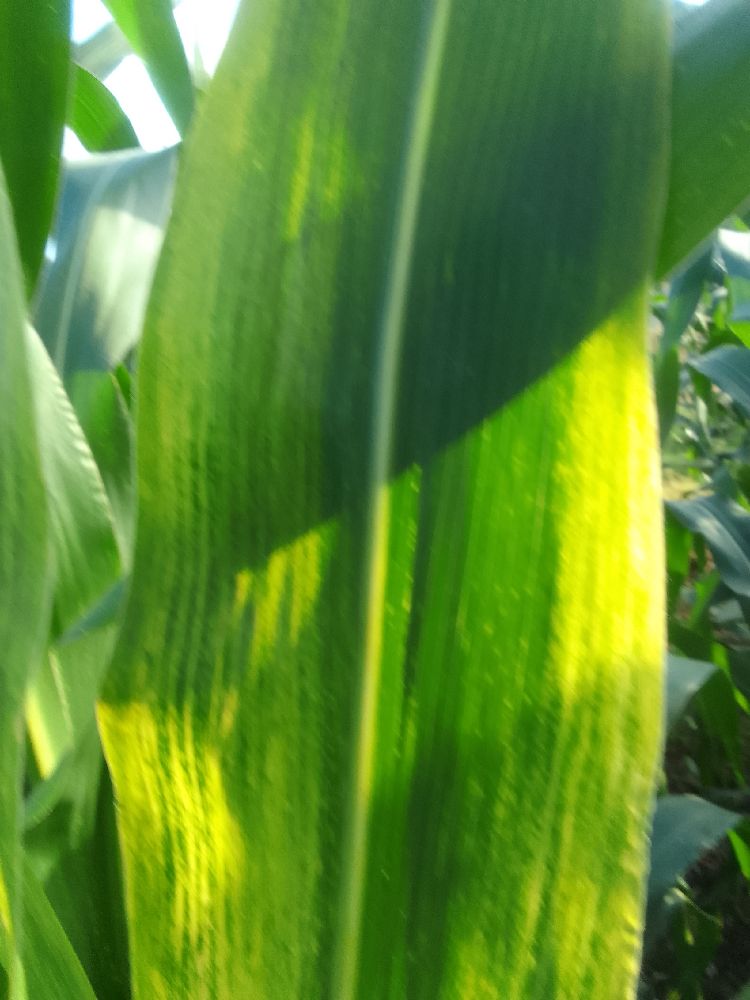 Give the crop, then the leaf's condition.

maize, maize lethal necrosis
